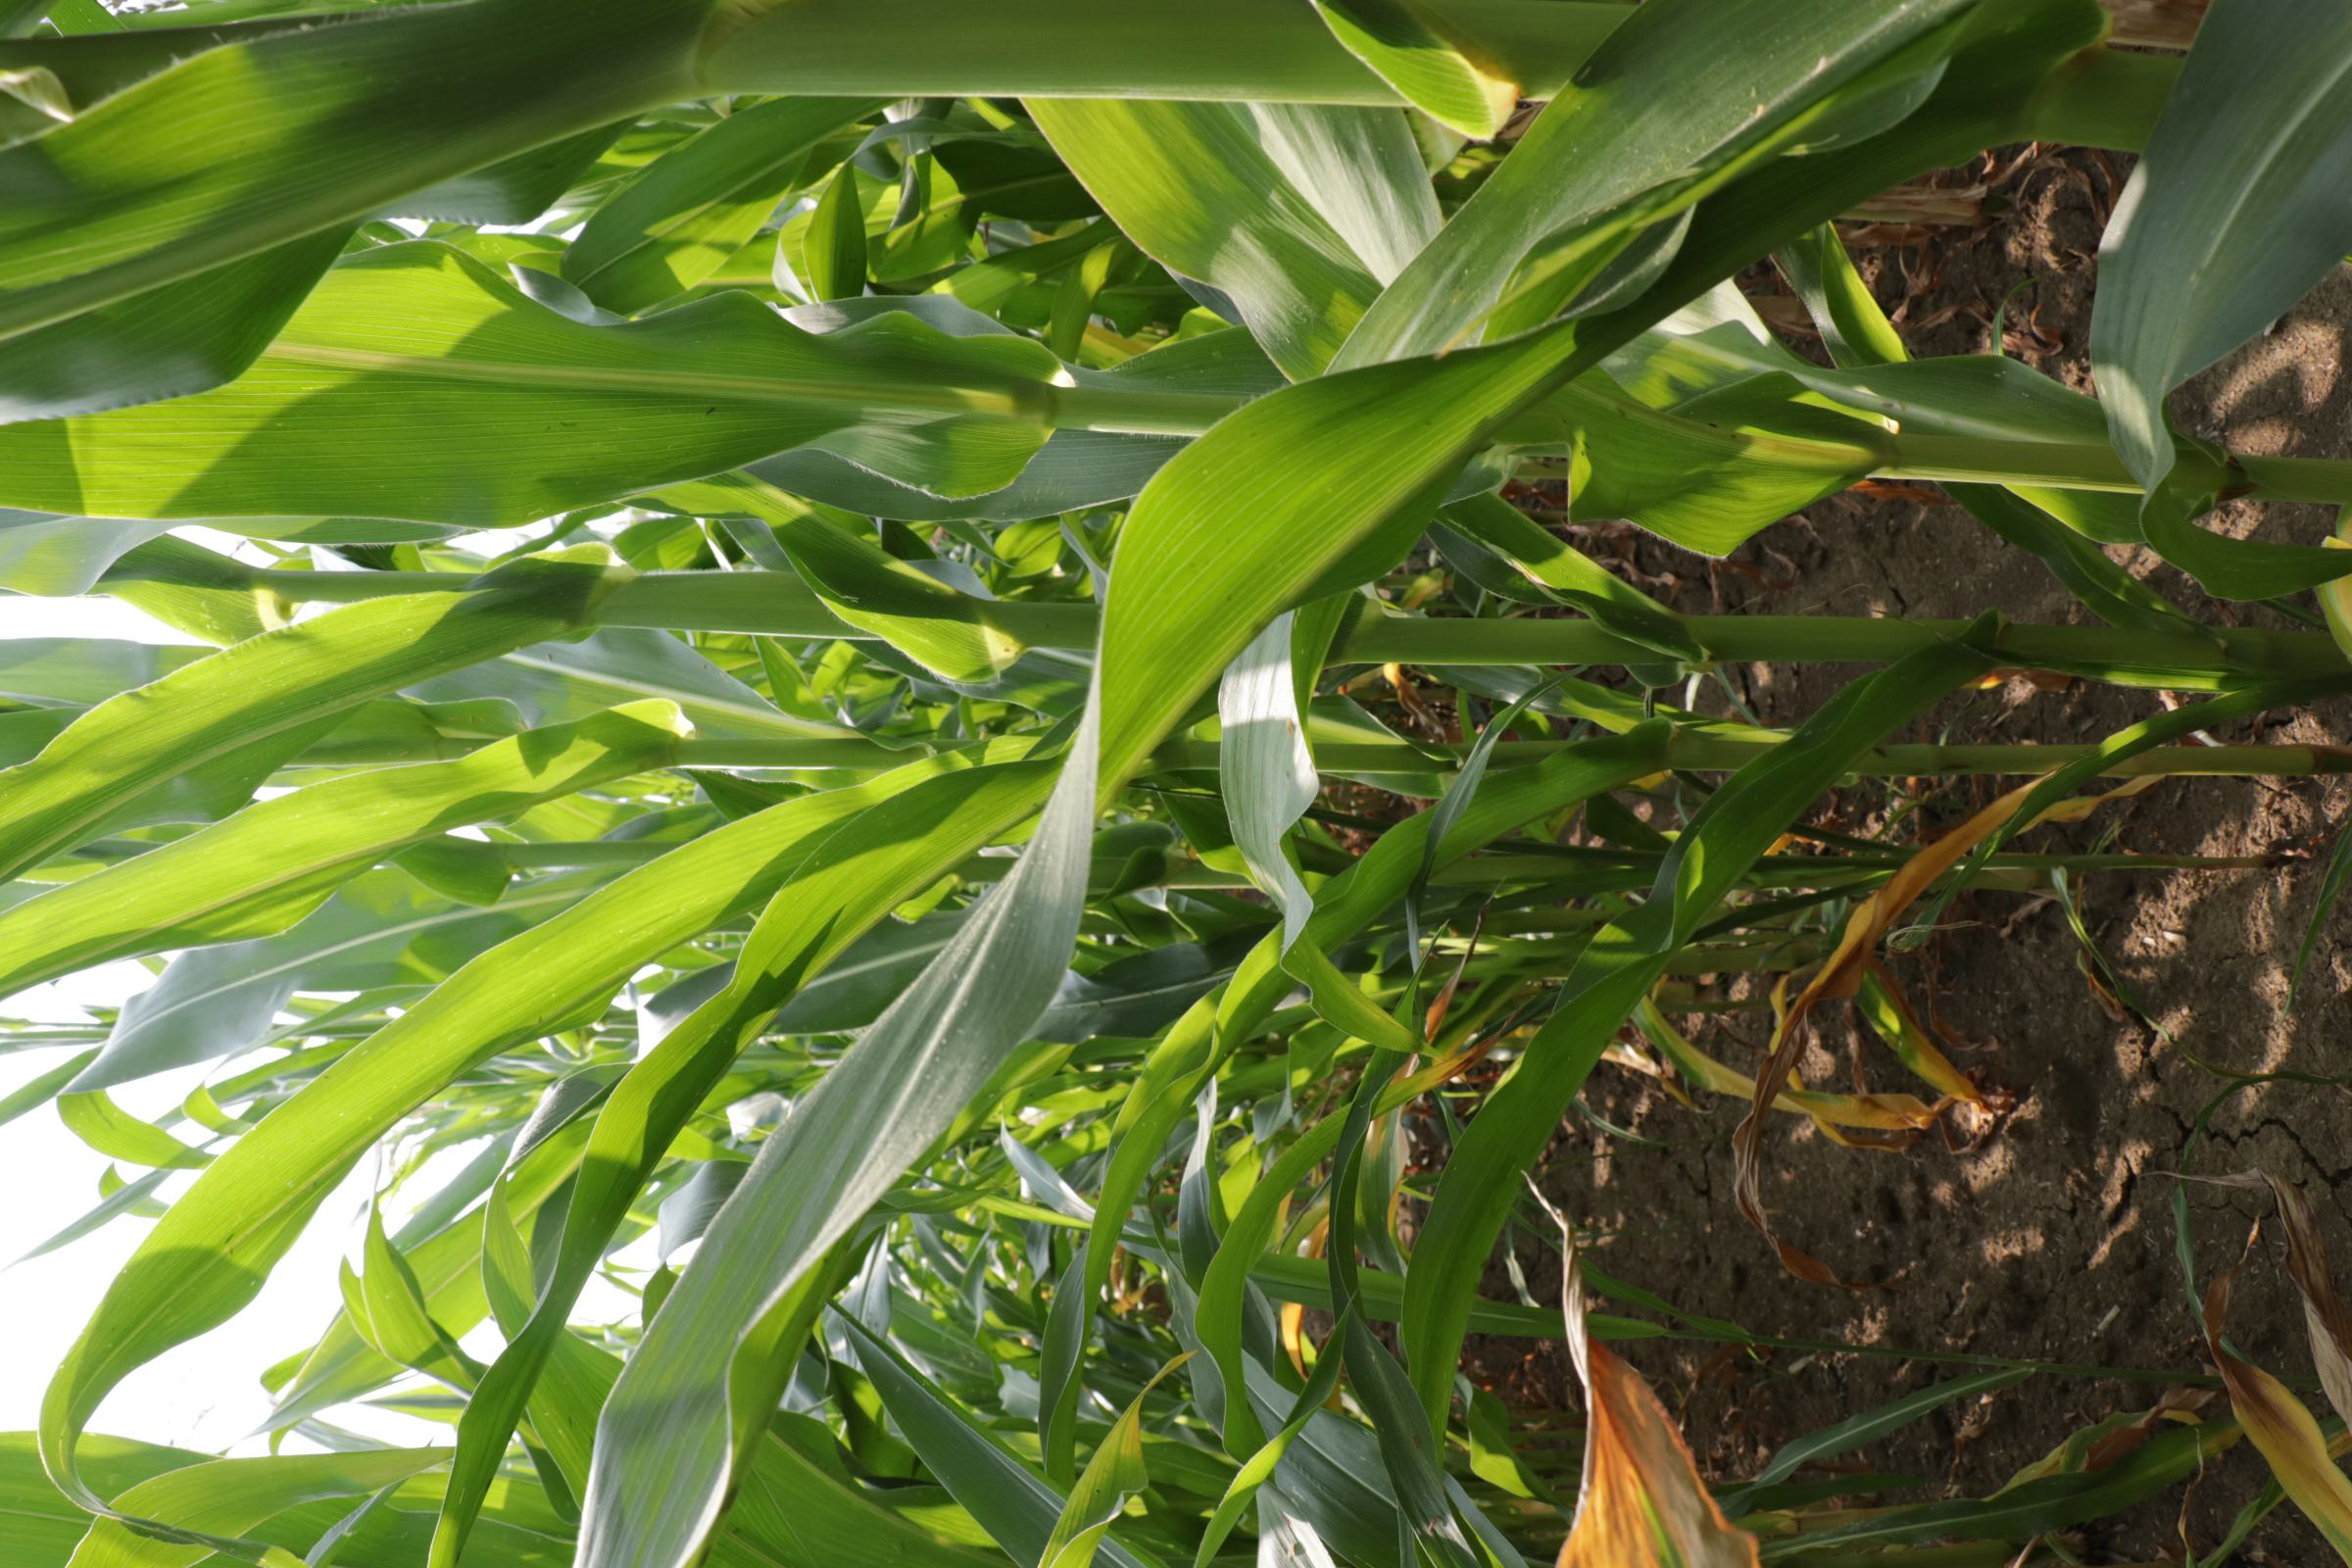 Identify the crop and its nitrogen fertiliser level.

maize, full nitrogen fertilisation
